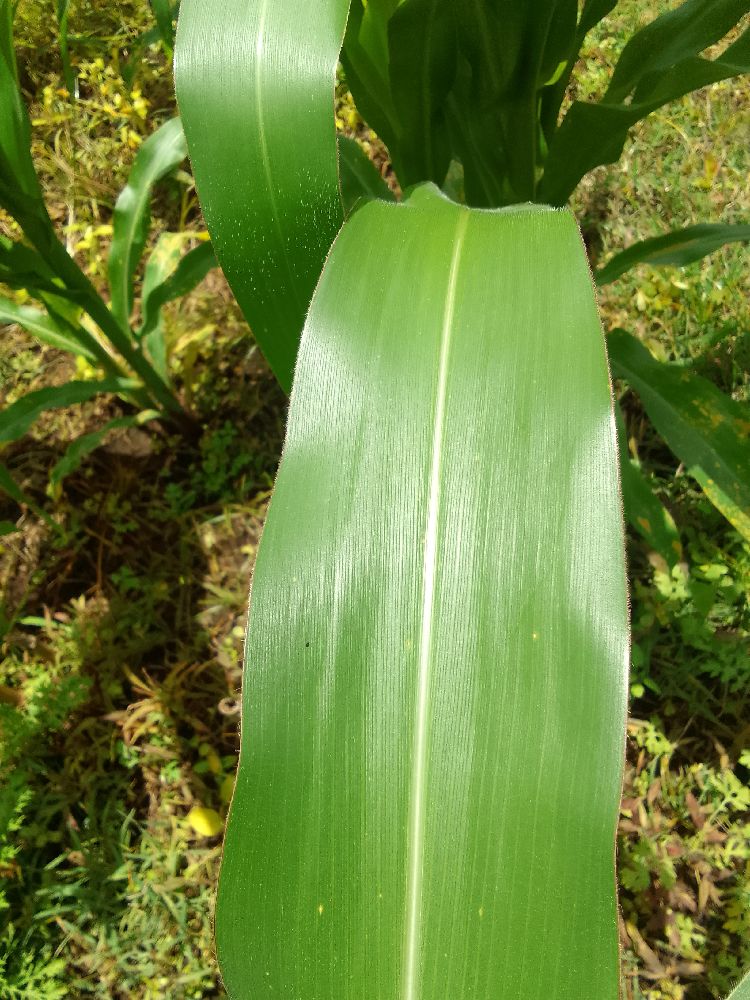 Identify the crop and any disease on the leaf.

maize, healthy
